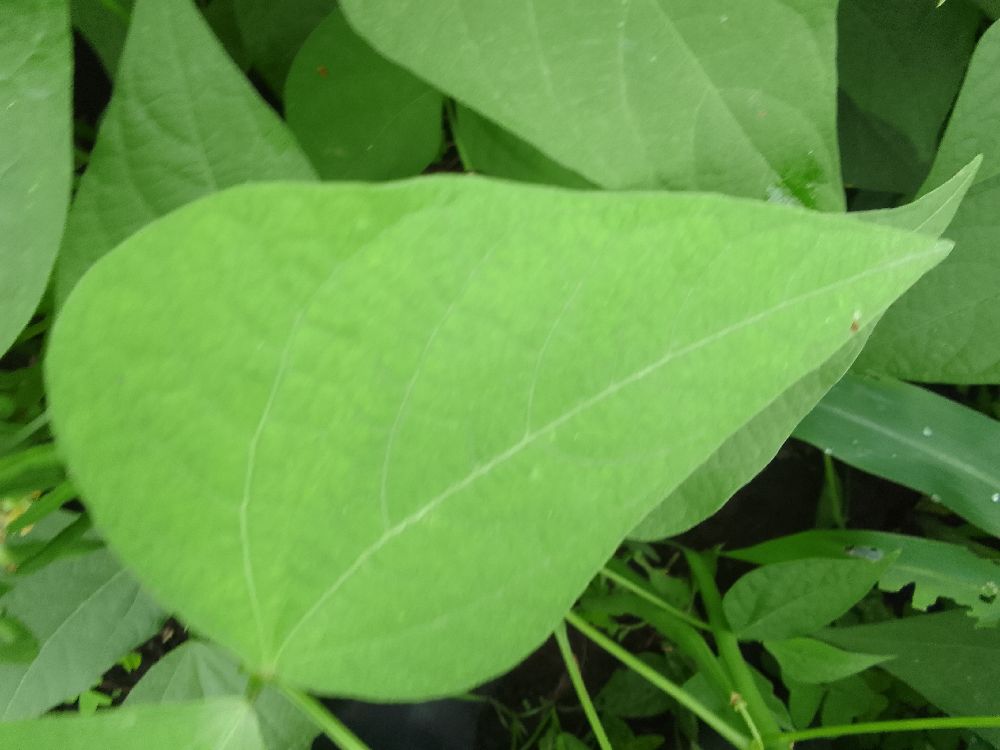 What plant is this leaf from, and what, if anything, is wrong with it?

common bean, healthy
